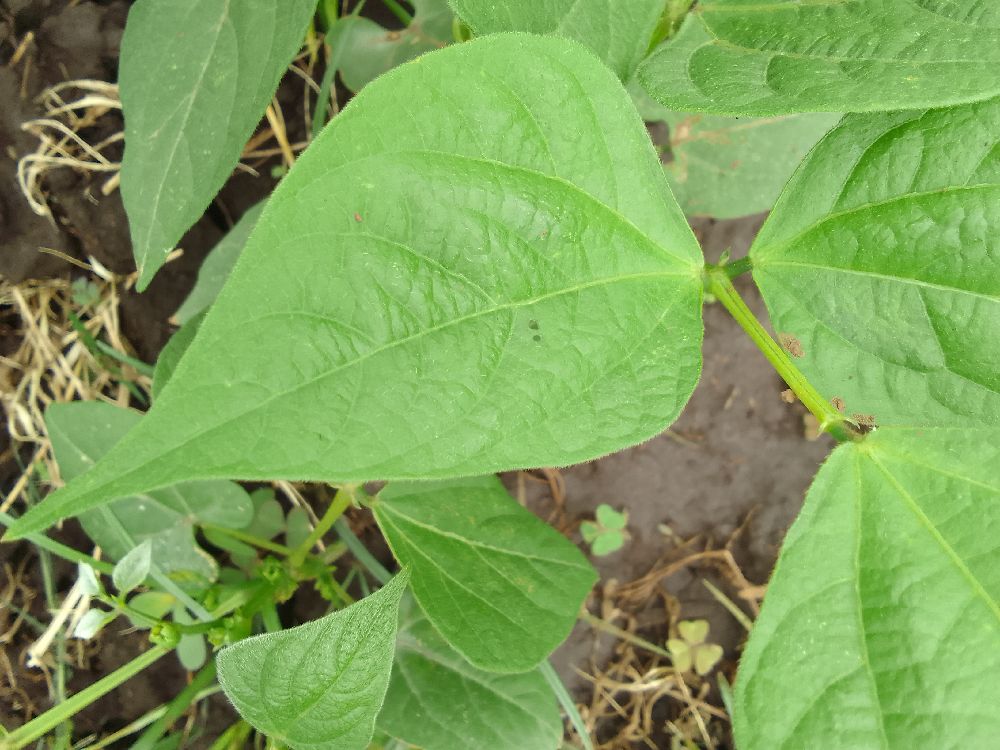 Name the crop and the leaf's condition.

common bean, healthy
